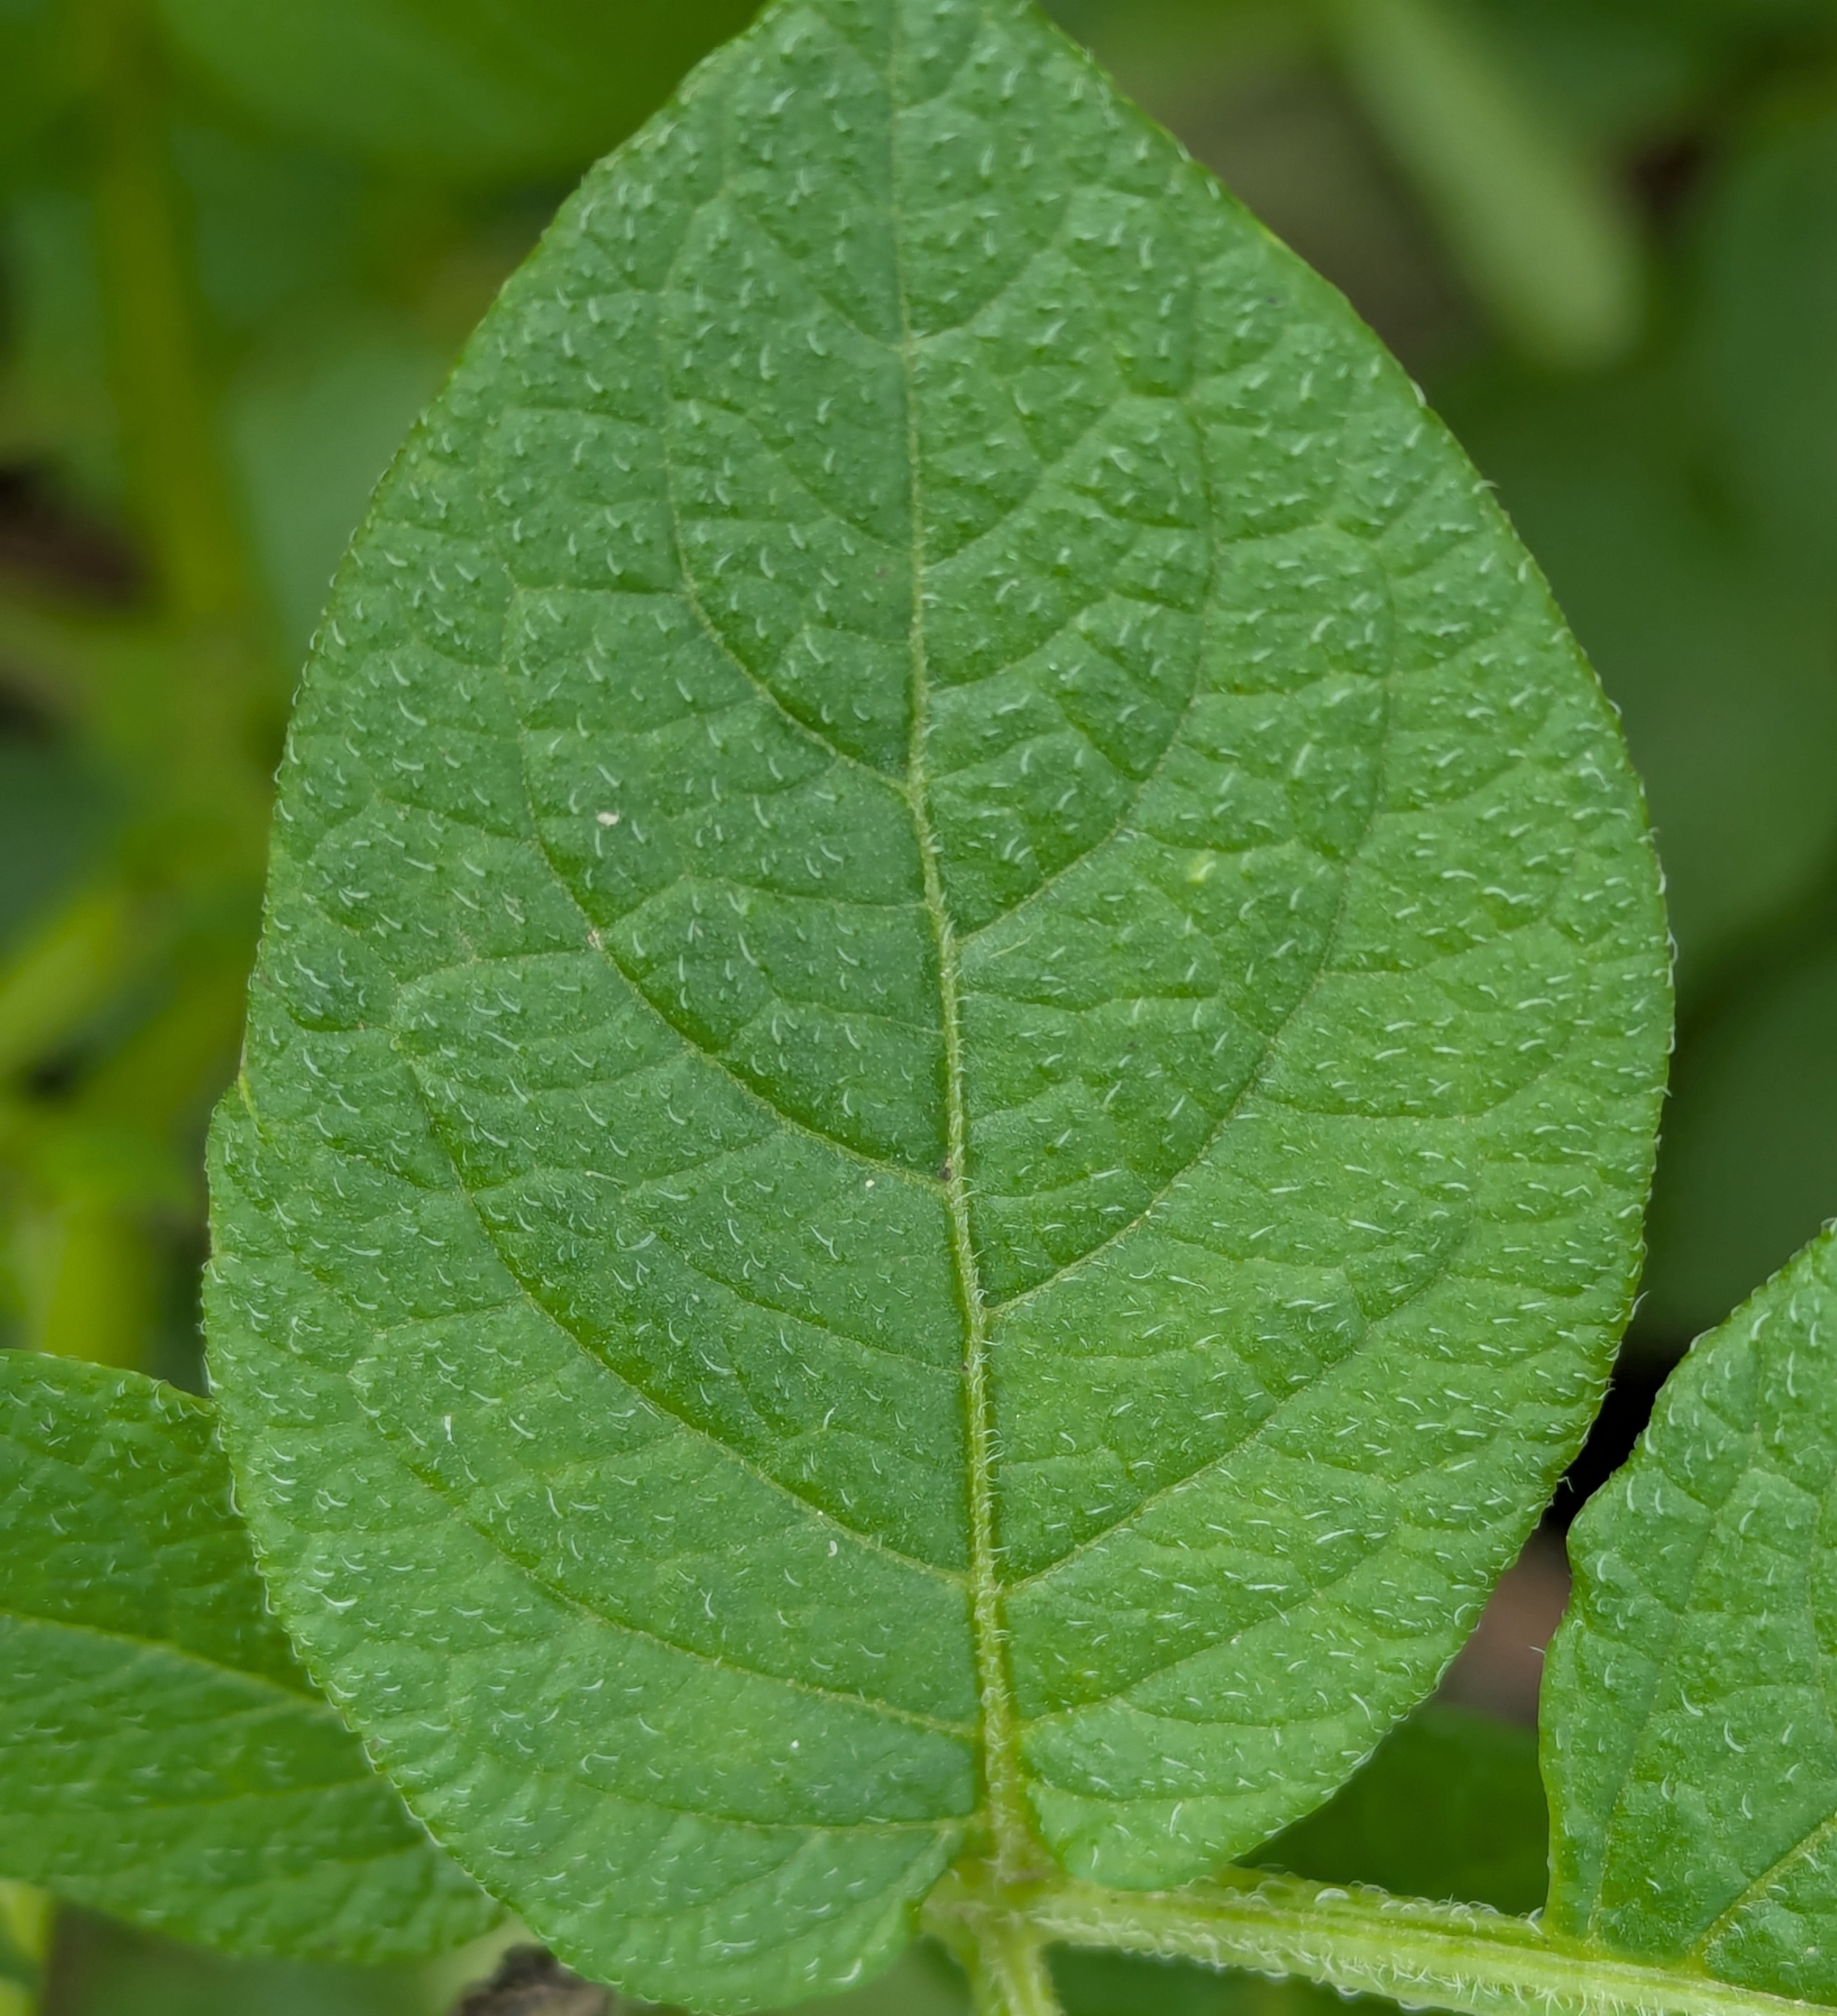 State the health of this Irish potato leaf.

healthy
